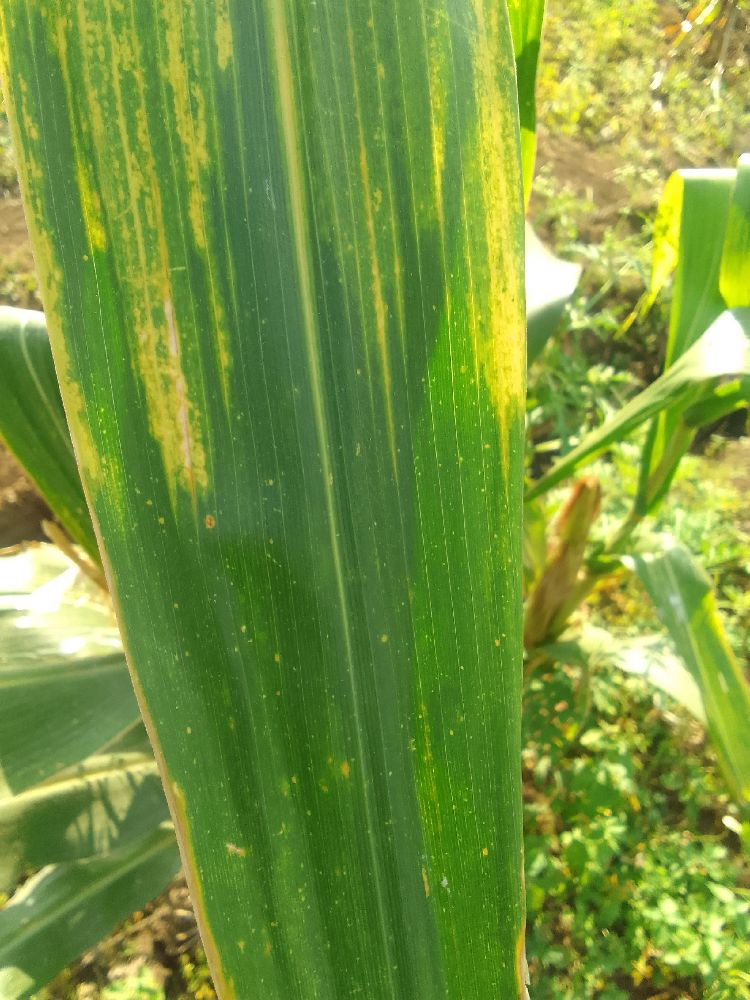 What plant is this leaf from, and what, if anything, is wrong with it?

maize, maize lethal necrosis
